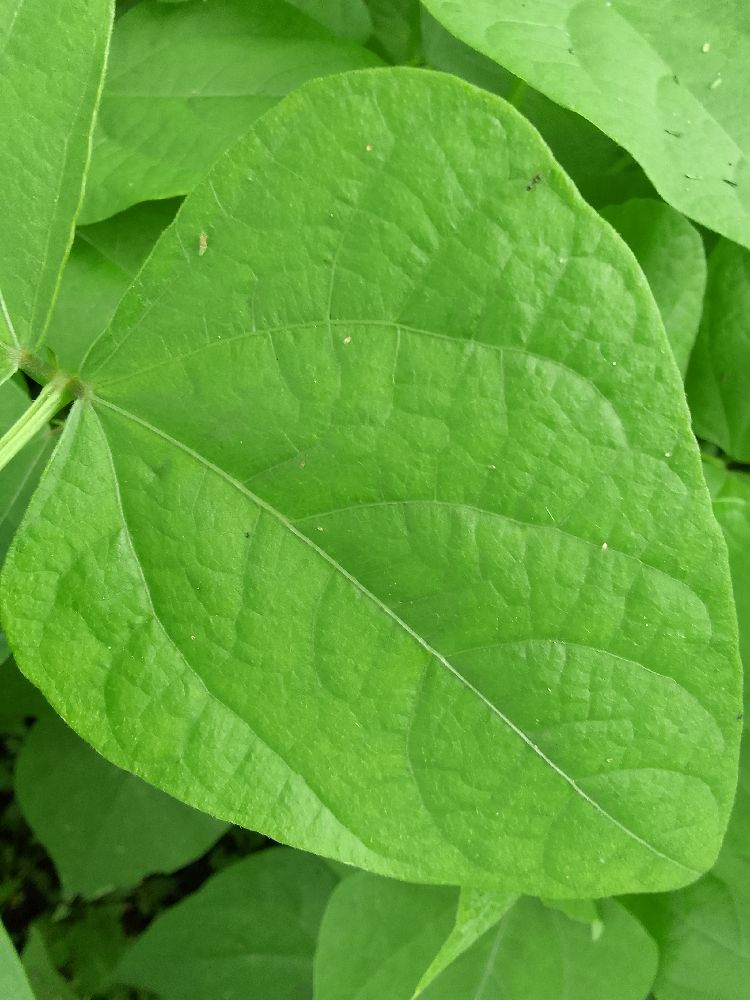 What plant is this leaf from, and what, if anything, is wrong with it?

common bean, healthy
